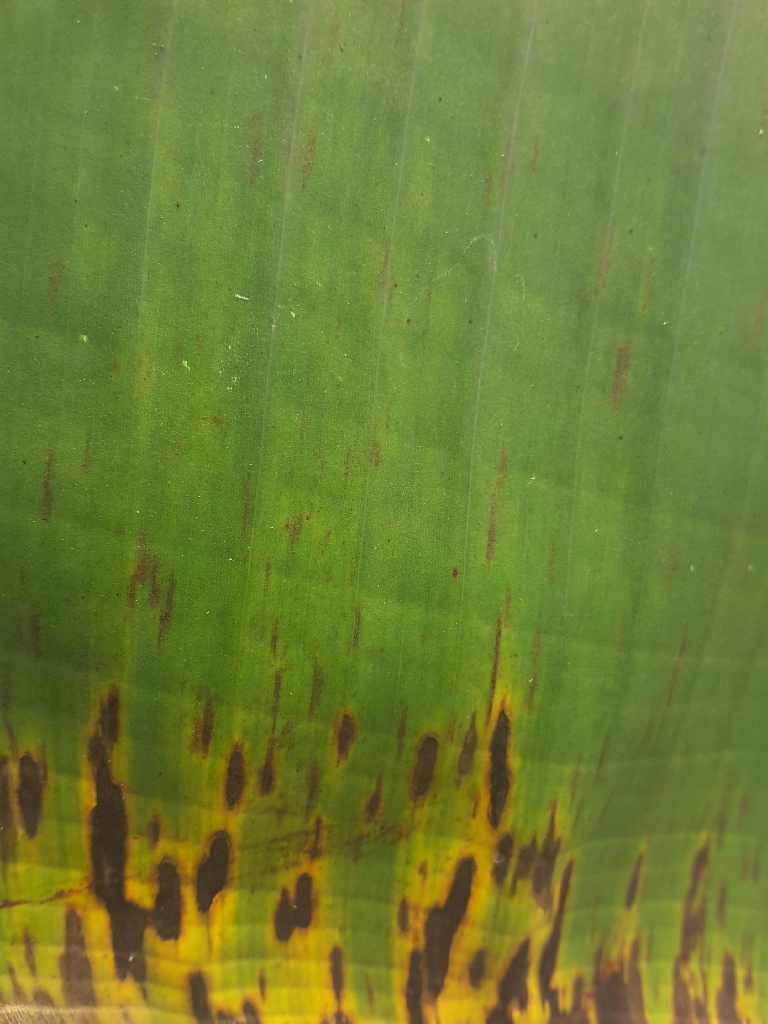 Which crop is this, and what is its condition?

banana, black sigatoka
